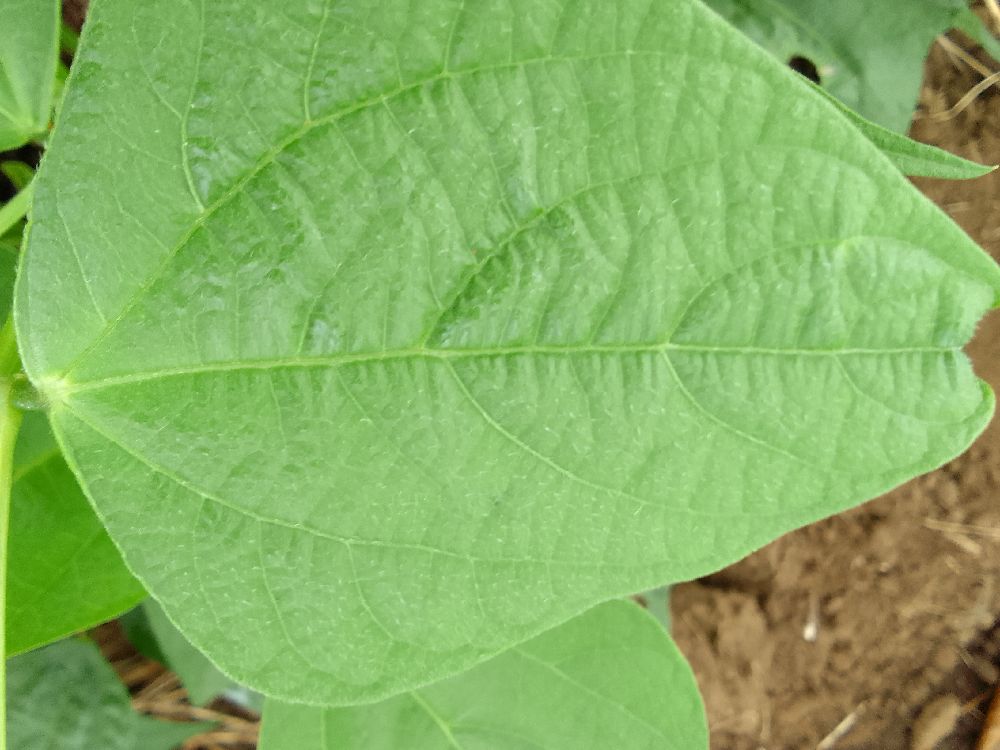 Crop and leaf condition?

common bean, healthy
